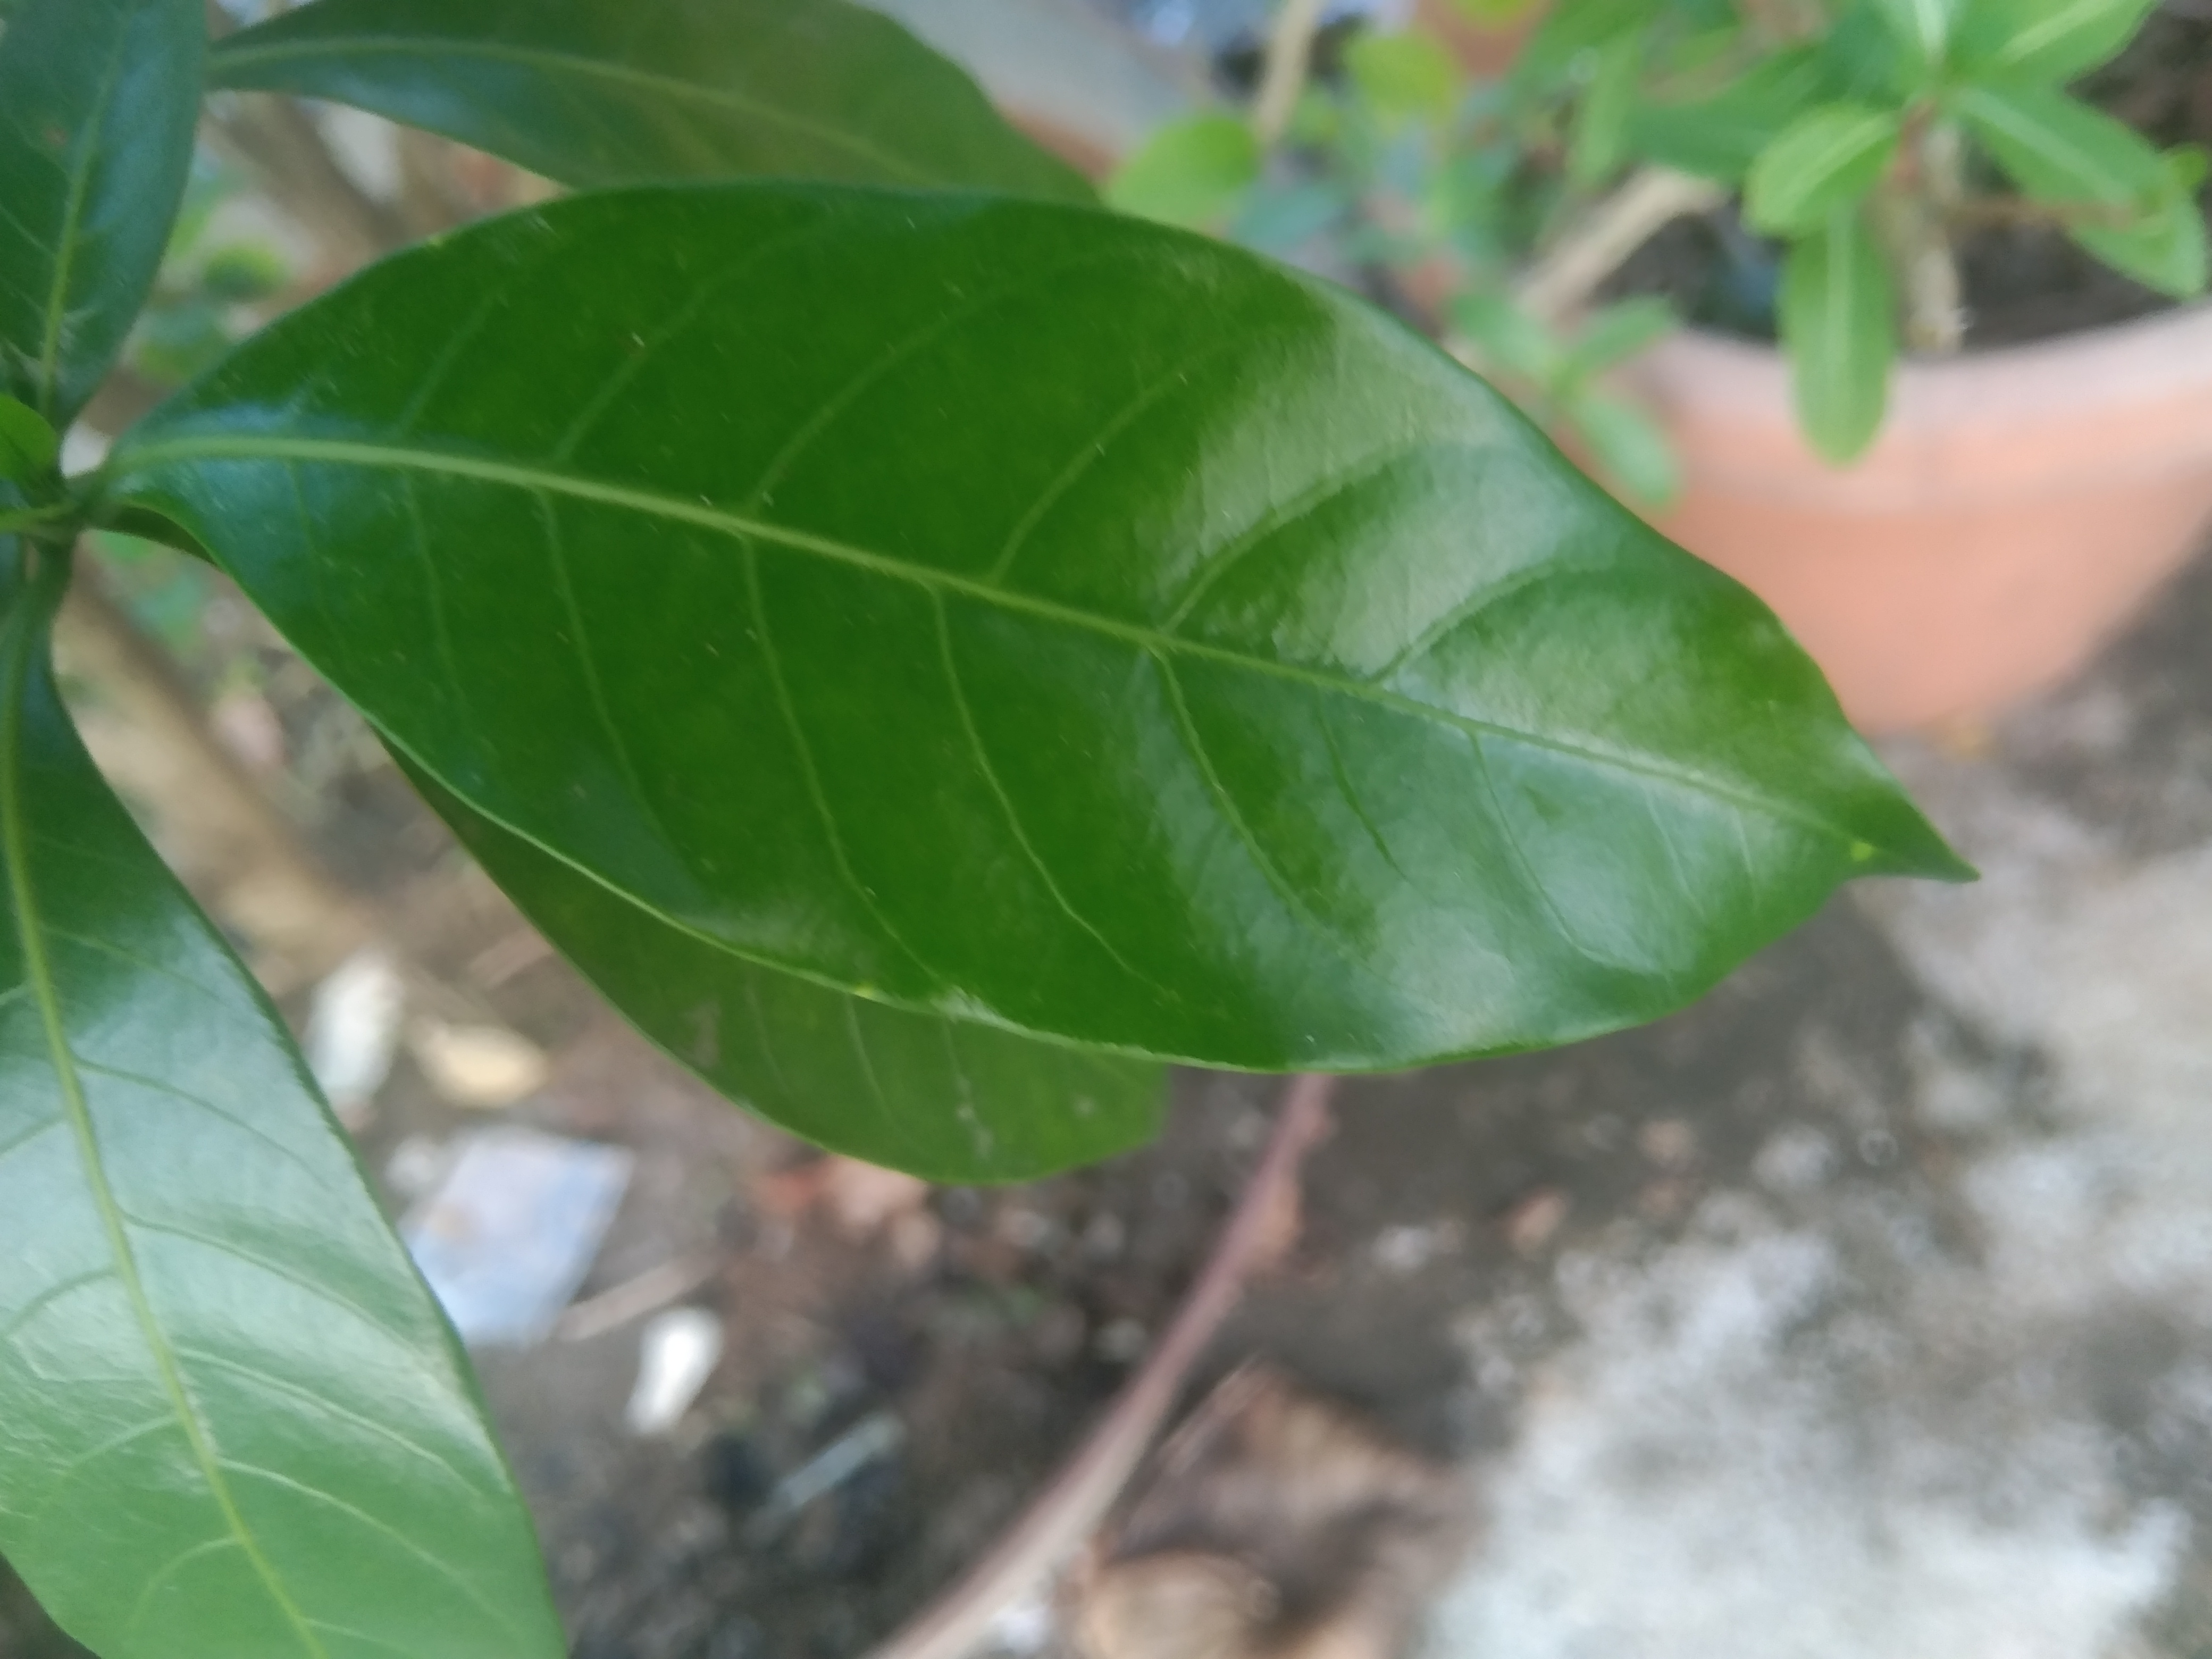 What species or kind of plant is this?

togor
